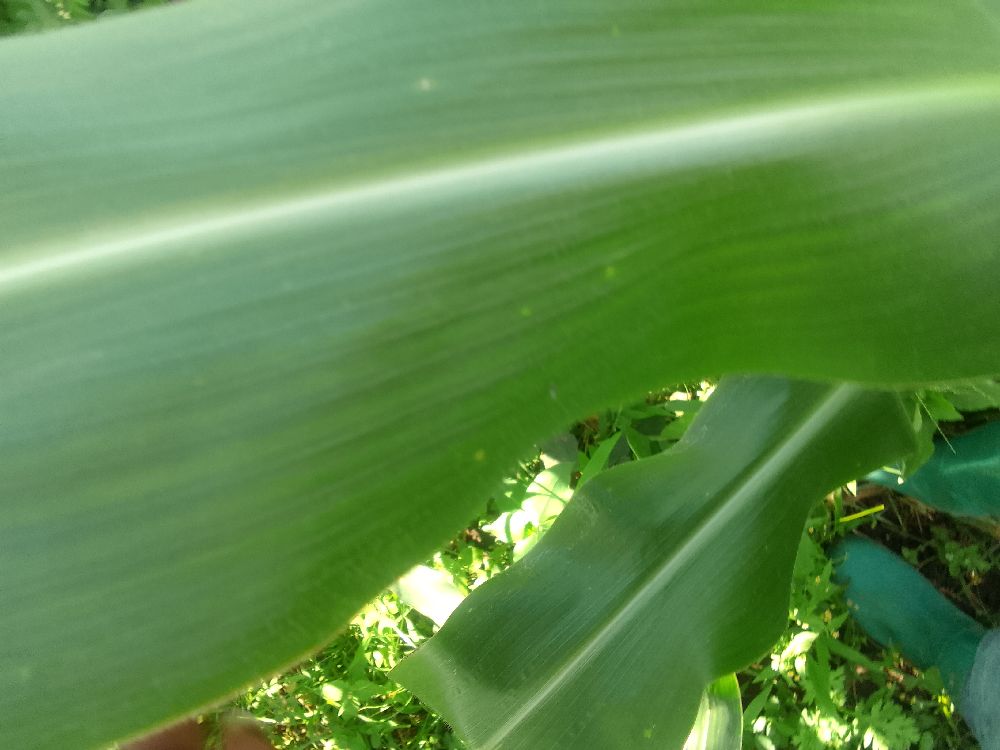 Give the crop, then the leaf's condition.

maize, healthy
